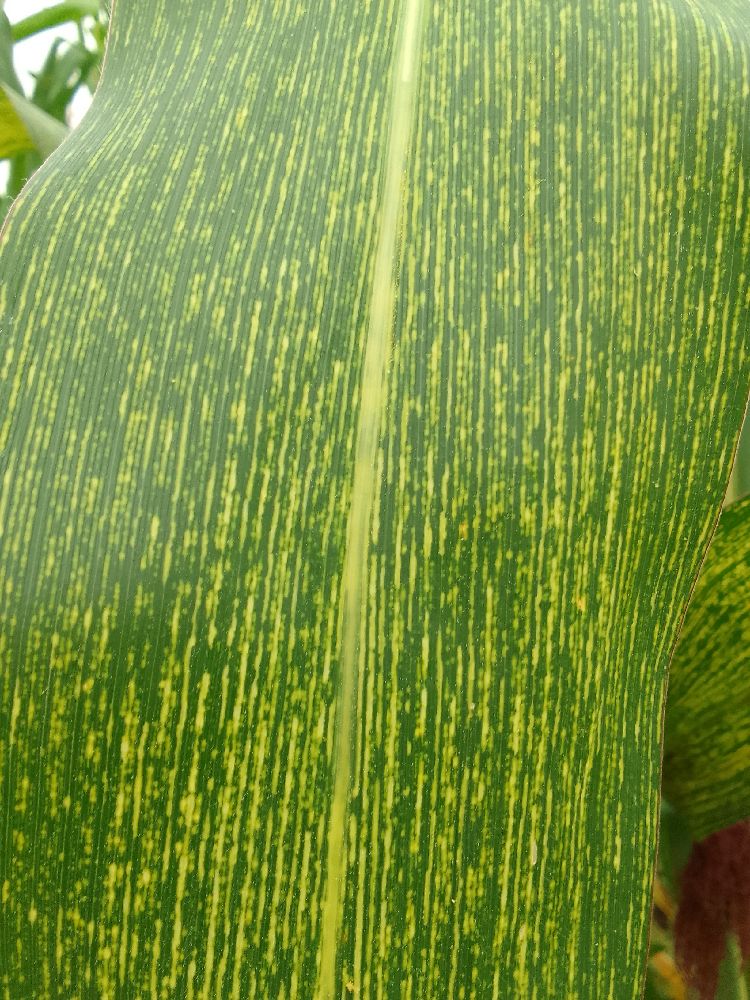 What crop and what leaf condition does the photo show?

maize, maize streak virus
